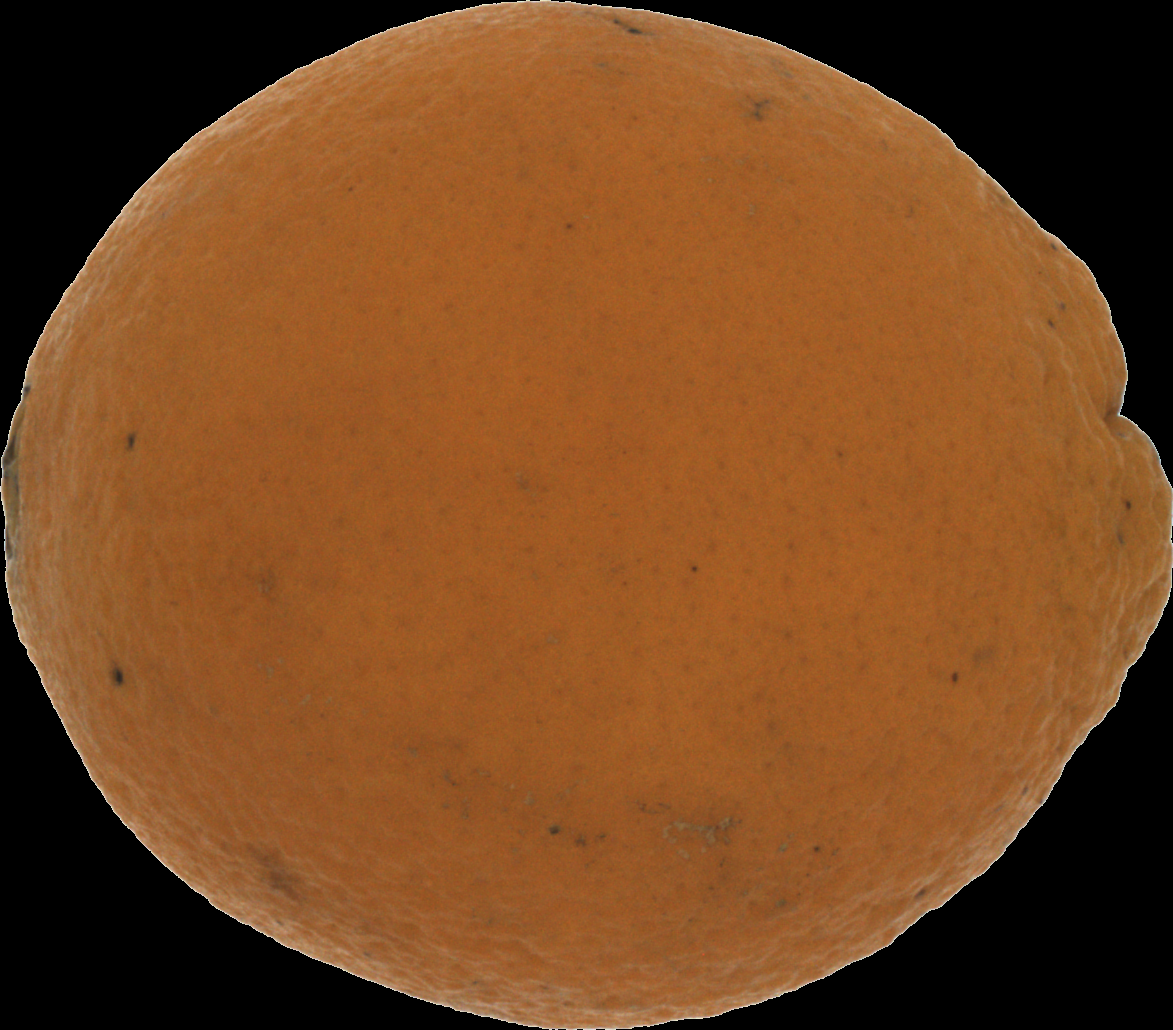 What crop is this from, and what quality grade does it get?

orange, bad
